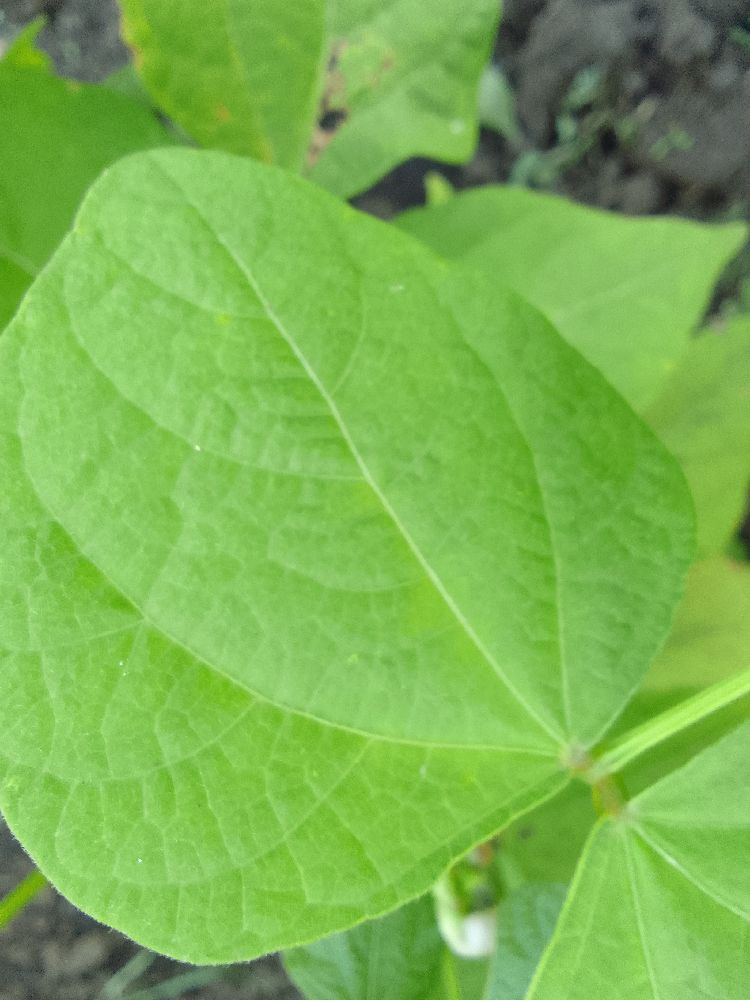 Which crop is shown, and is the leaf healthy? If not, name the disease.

common bean, healthy
